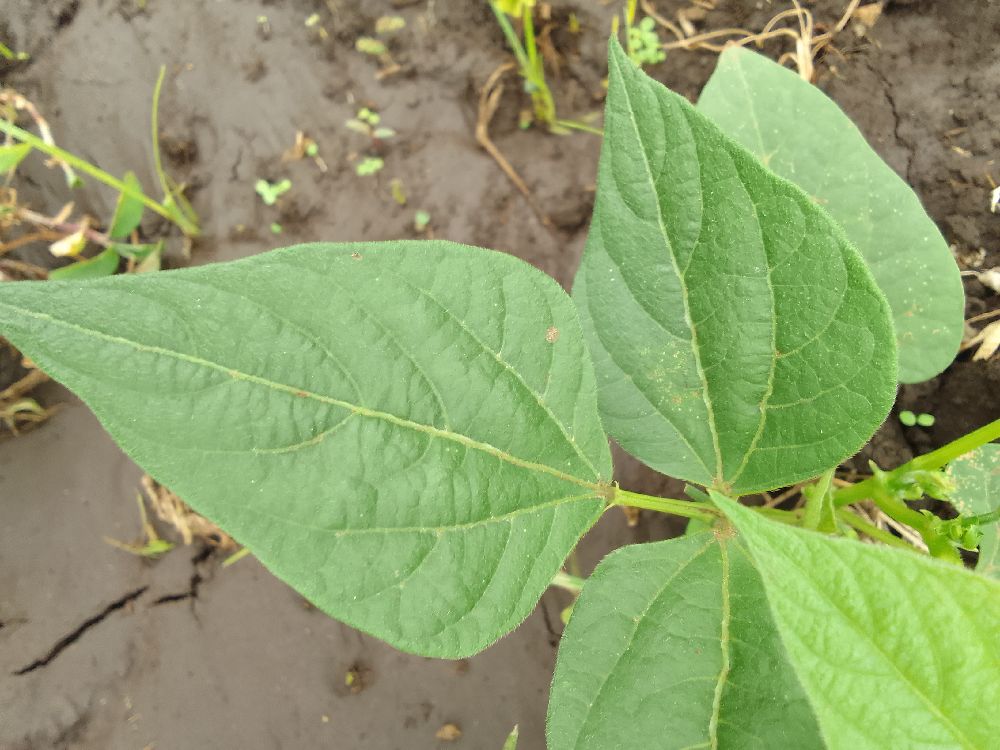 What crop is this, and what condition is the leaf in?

common bean, healthy
